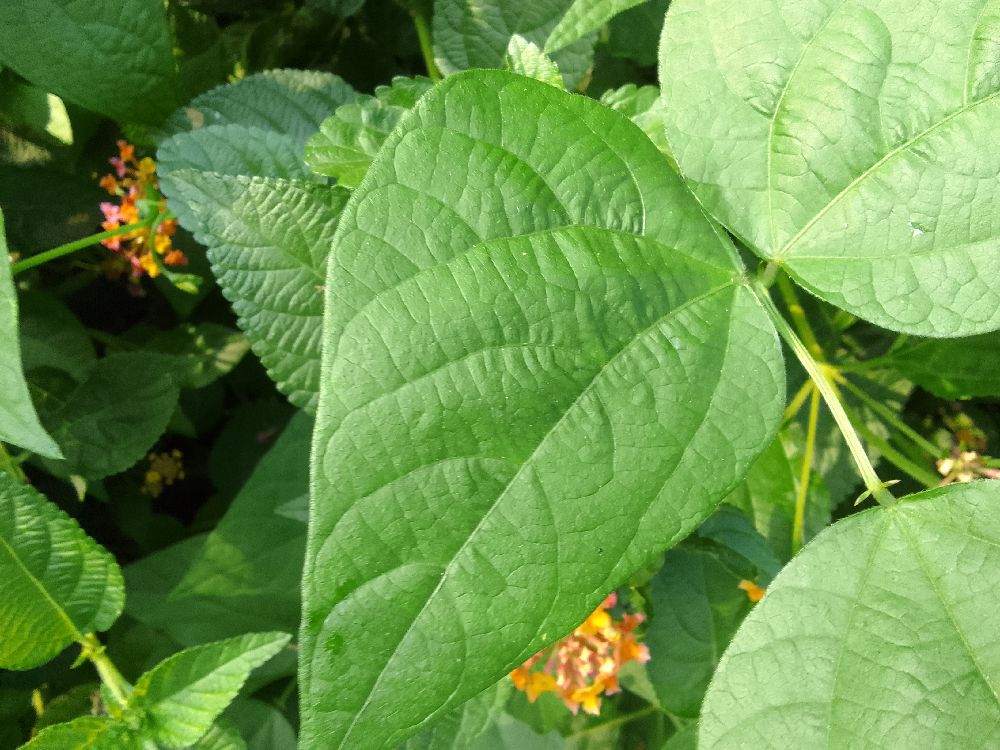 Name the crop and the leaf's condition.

common bean, healthy
